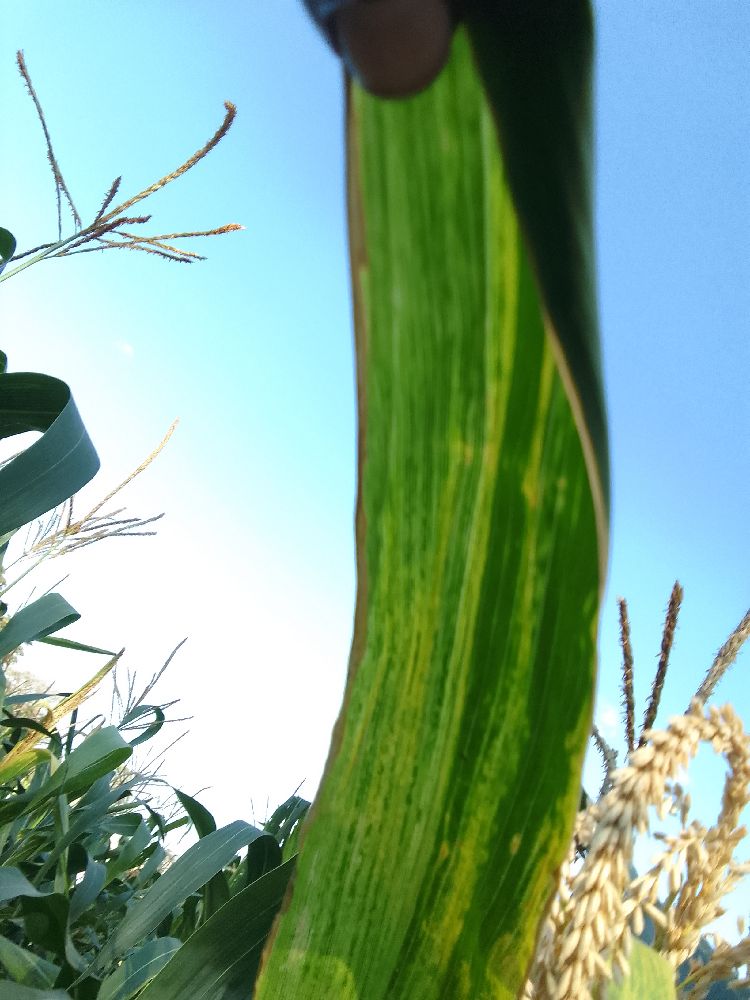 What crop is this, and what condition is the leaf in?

maize, maize lethal necrosis
